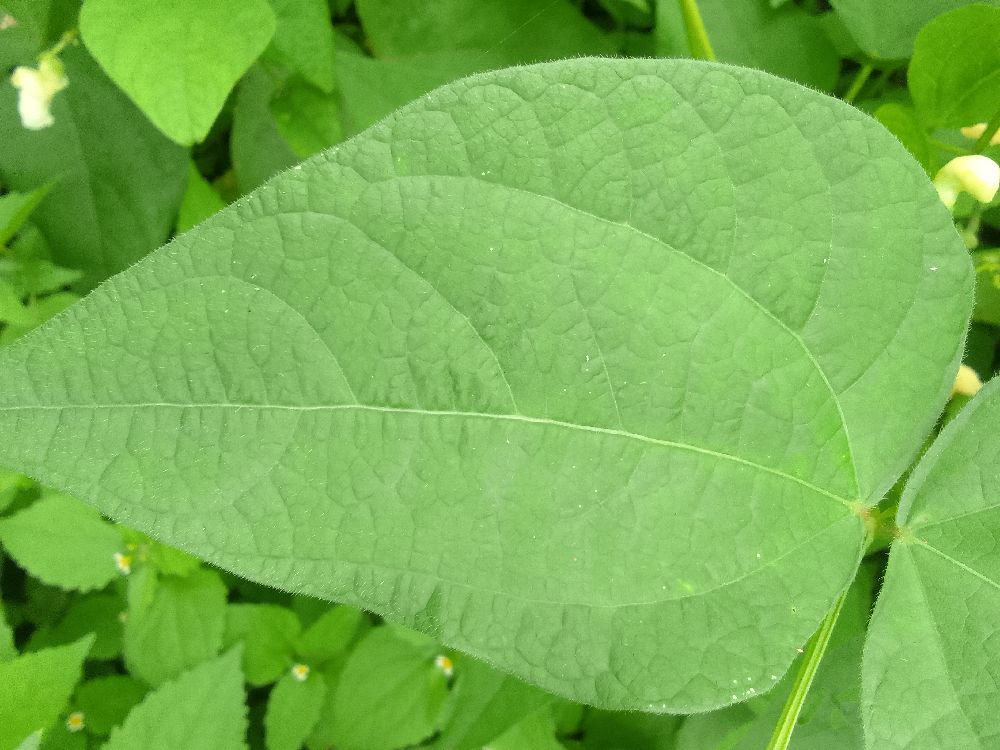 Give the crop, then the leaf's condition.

common bean, healthy
